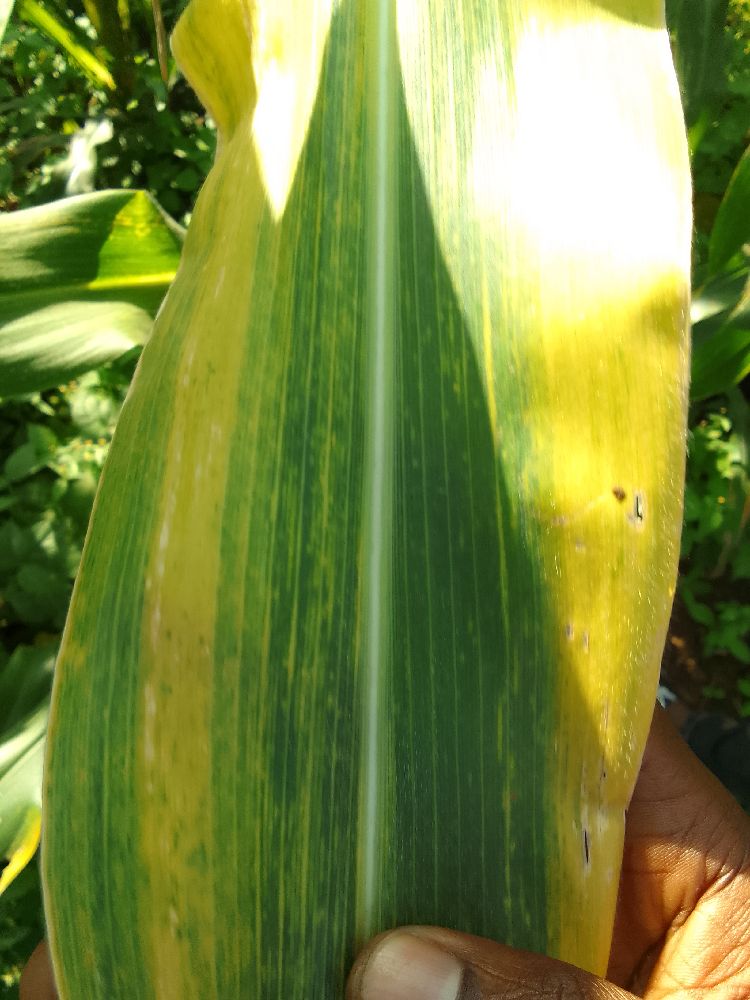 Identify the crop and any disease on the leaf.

maize, maize lethal necrosis
